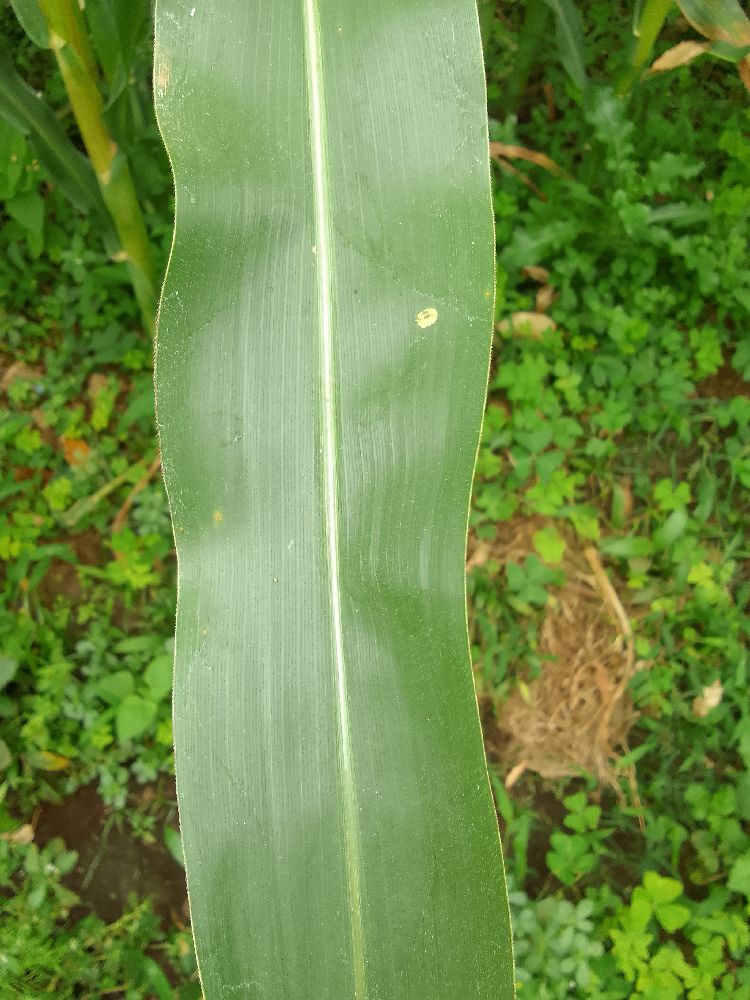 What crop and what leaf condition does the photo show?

maize, healthy
